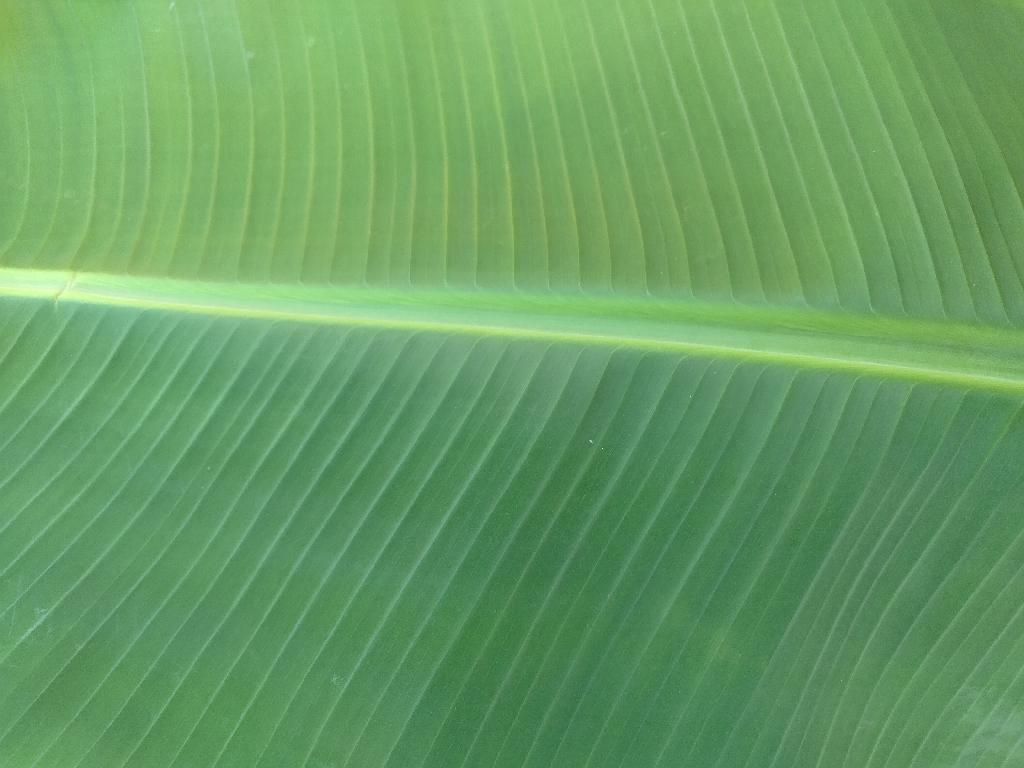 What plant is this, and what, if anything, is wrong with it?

banana, healthy
